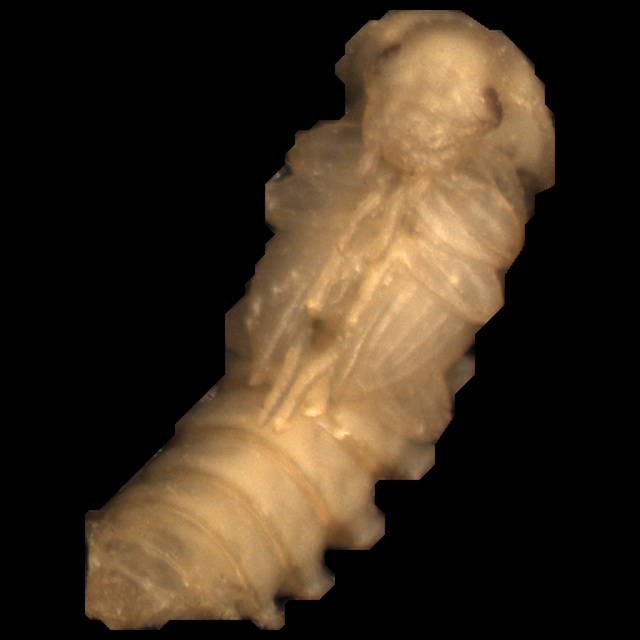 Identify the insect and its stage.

mealworm pupa
